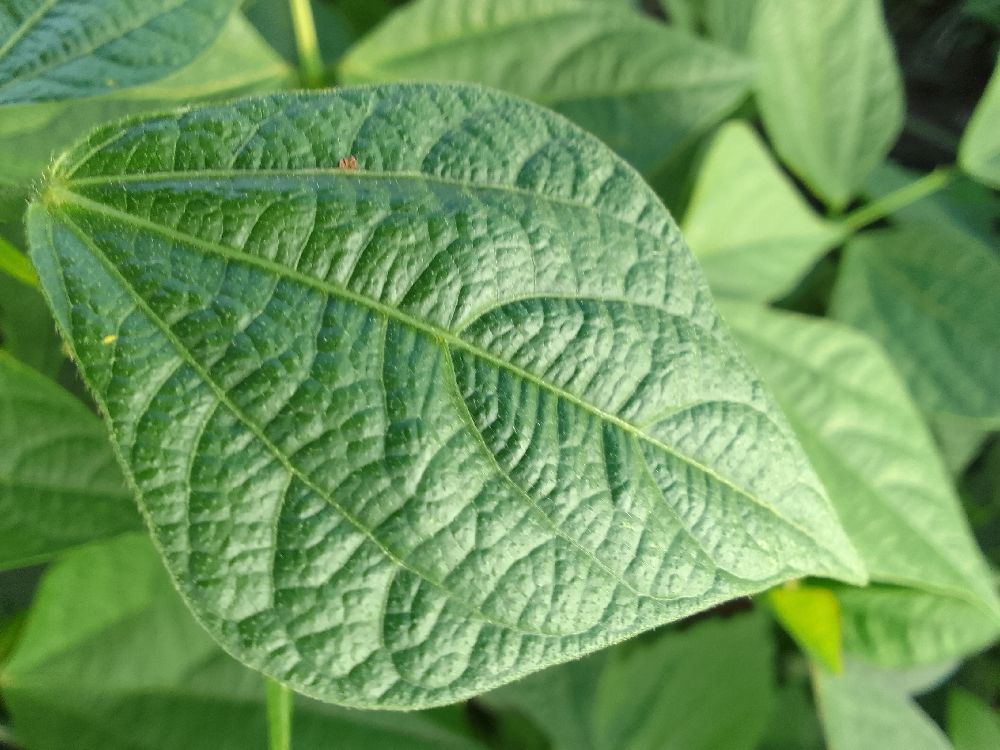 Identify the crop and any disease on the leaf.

common bean, healthy
